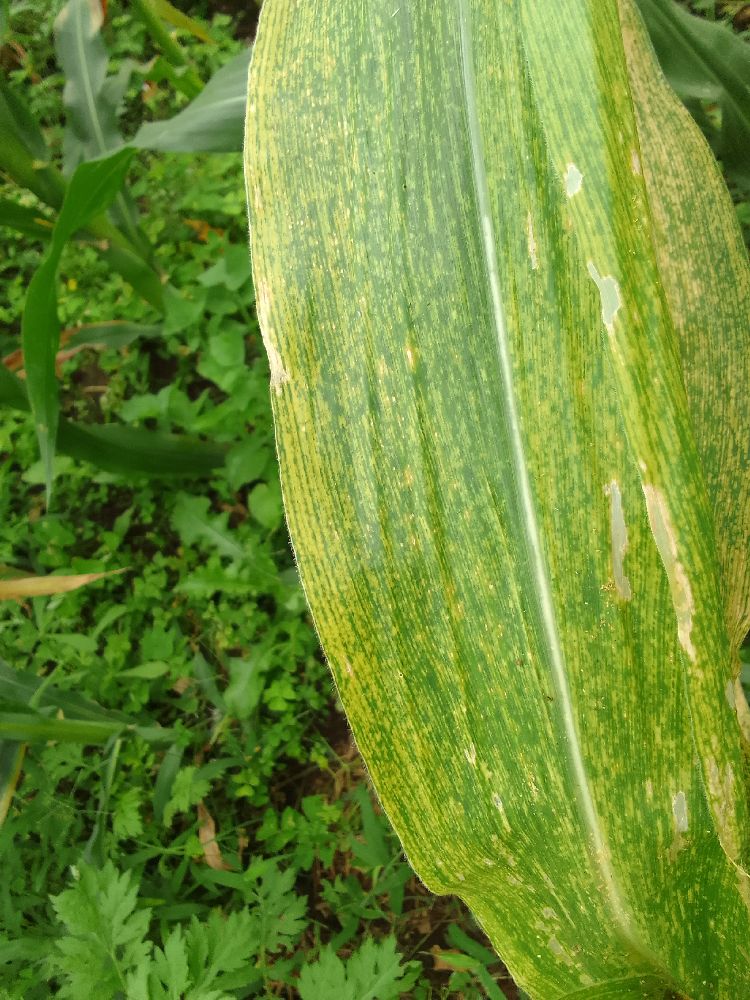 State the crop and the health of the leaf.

maize, maize lethal necrosis
